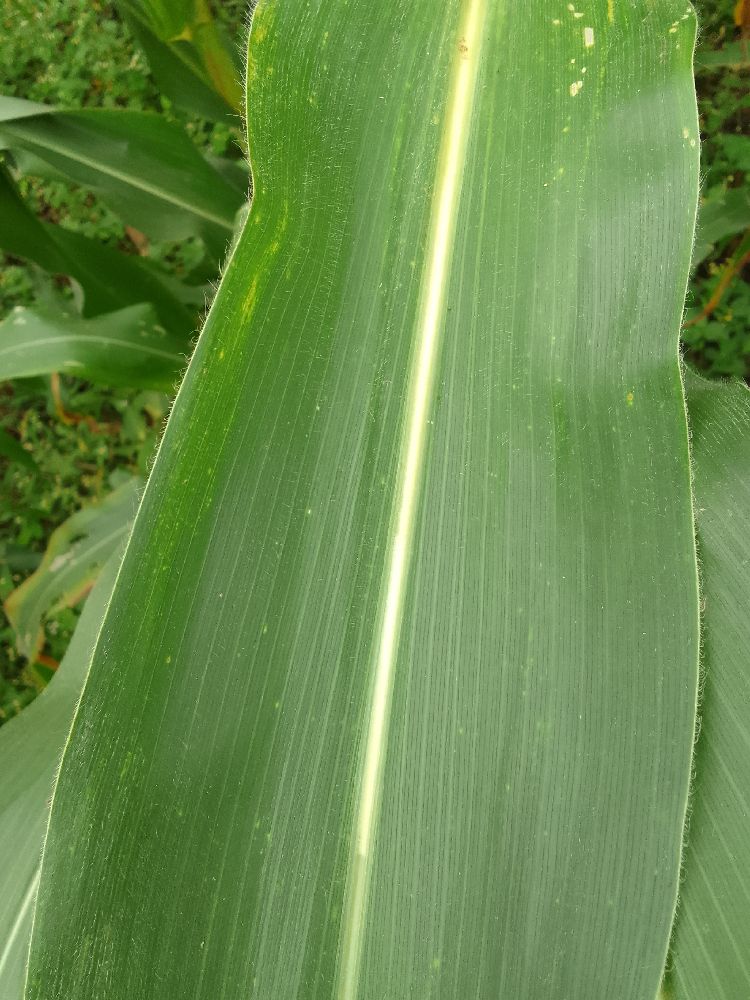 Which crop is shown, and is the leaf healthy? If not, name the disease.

maize, healthy
